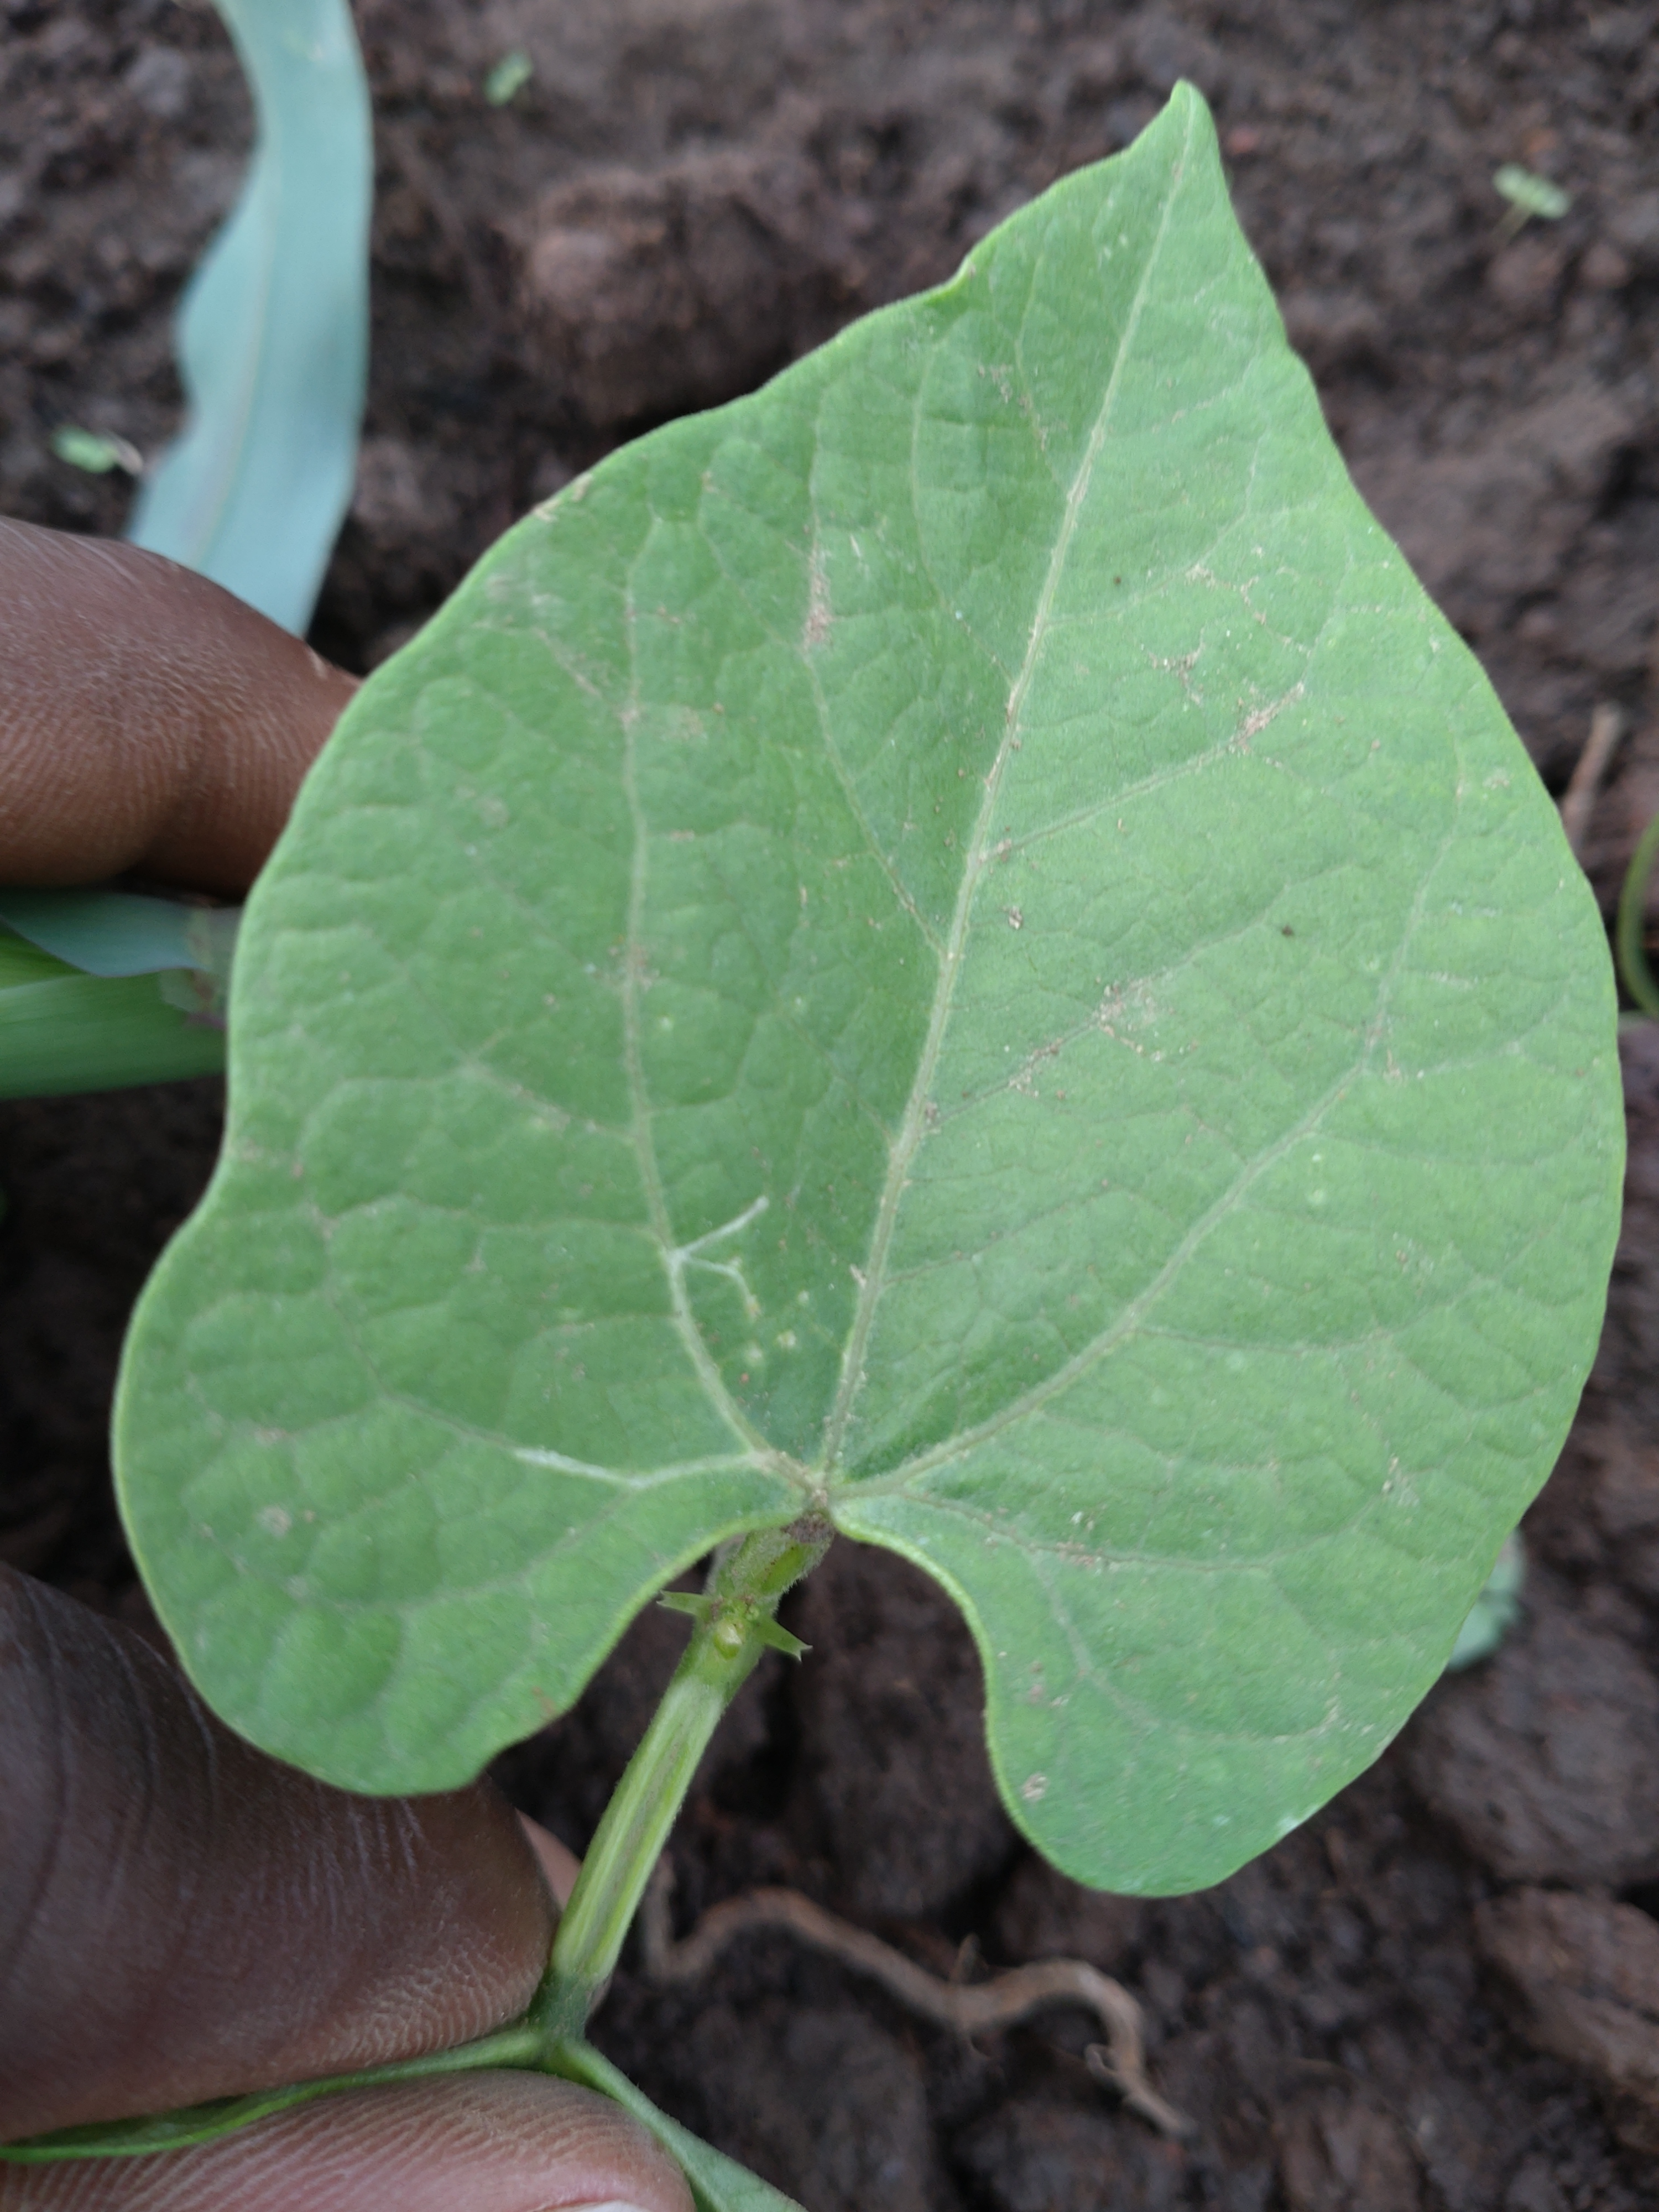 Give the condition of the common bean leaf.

healthy
